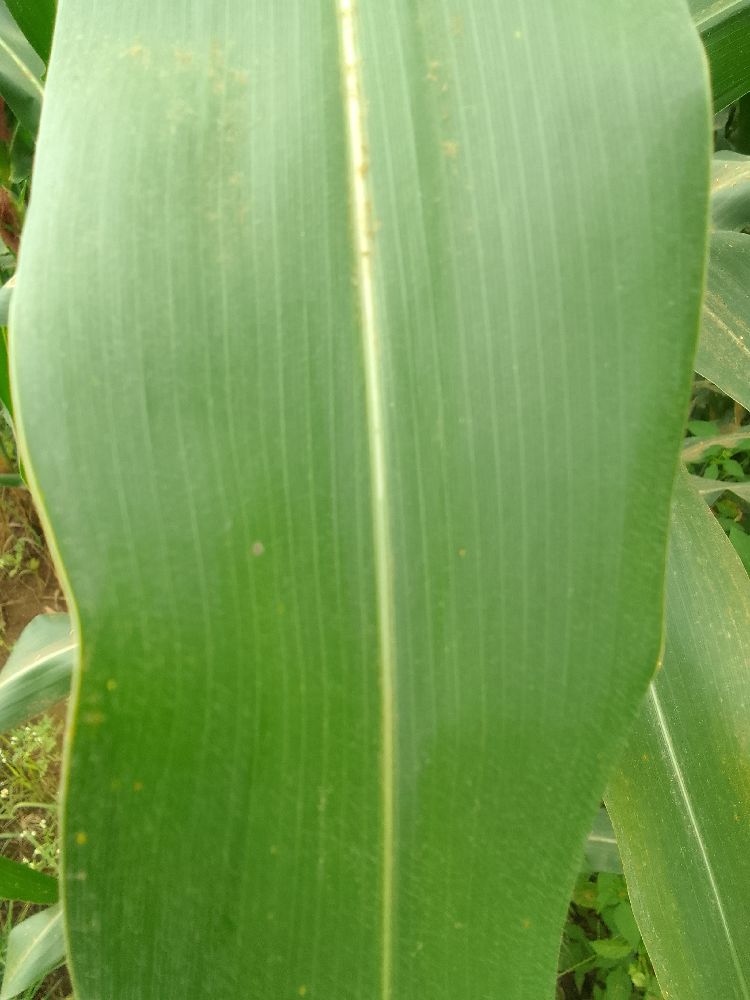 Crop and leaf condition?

maize, healthy
